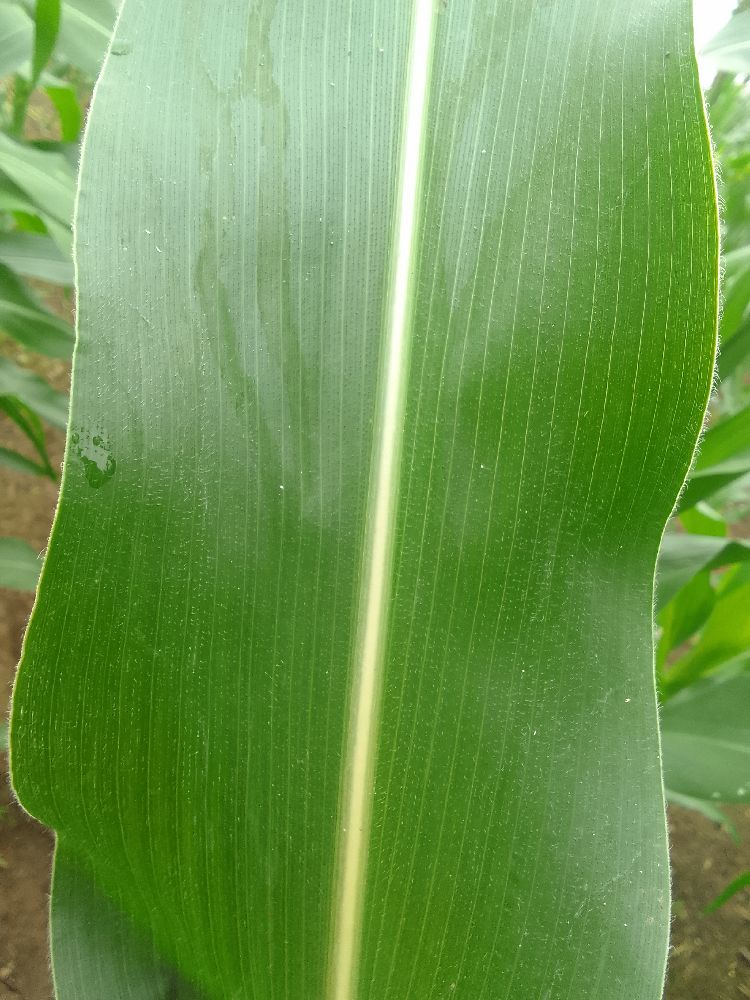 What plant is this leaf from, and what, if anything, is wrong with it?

maize, healthy
